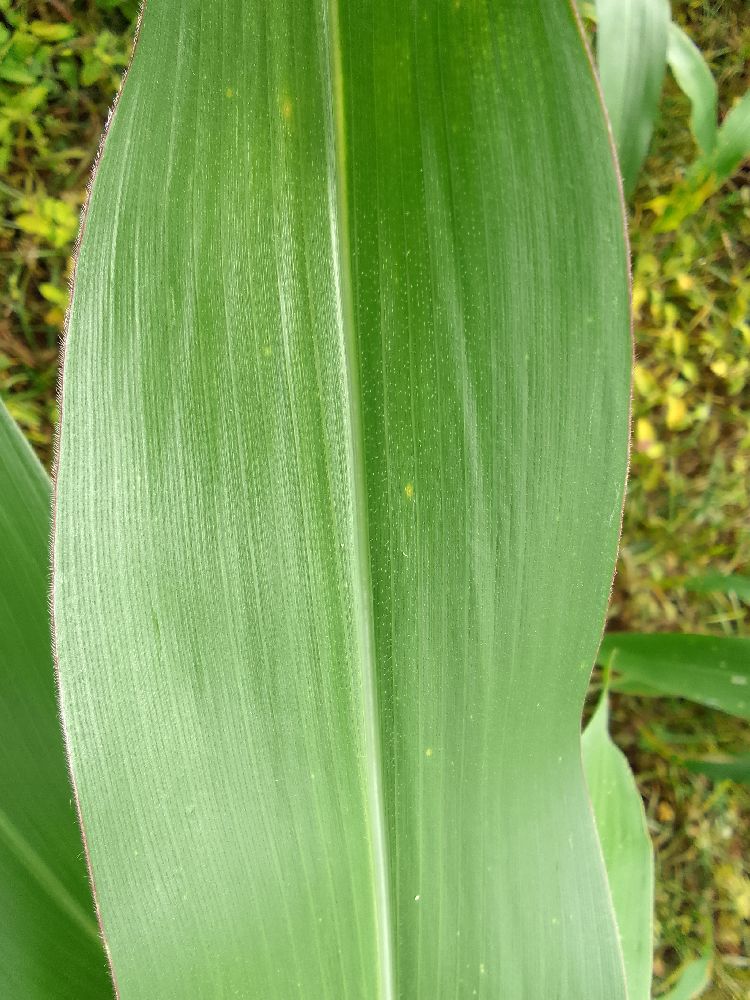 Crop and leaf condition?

maize, healthy
